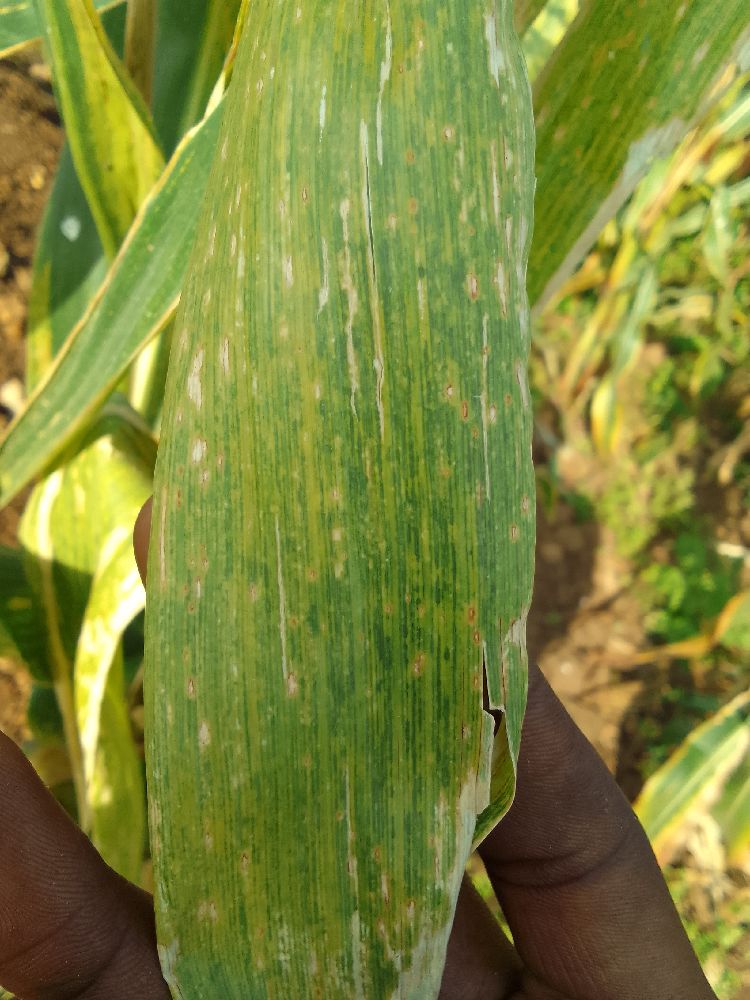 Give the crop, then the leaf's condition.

maize, maize lethal necrosis
